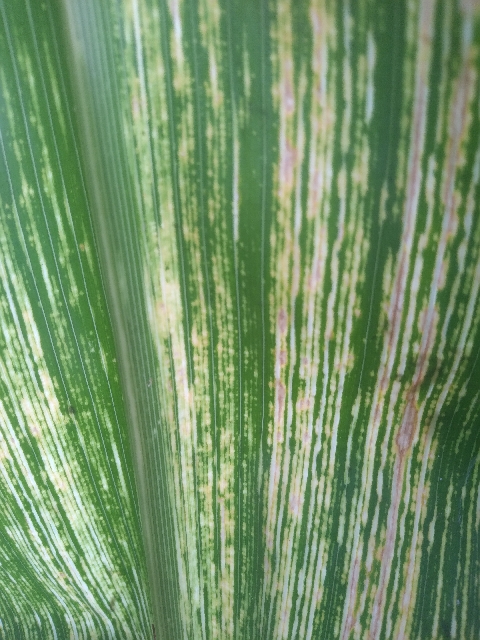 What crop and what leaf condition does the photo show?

maize, maize streak virus
